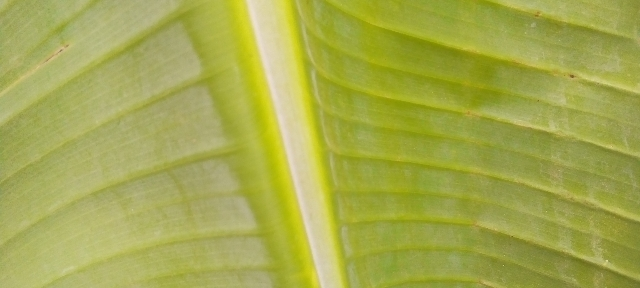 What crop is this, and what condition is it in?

banana, healthy
